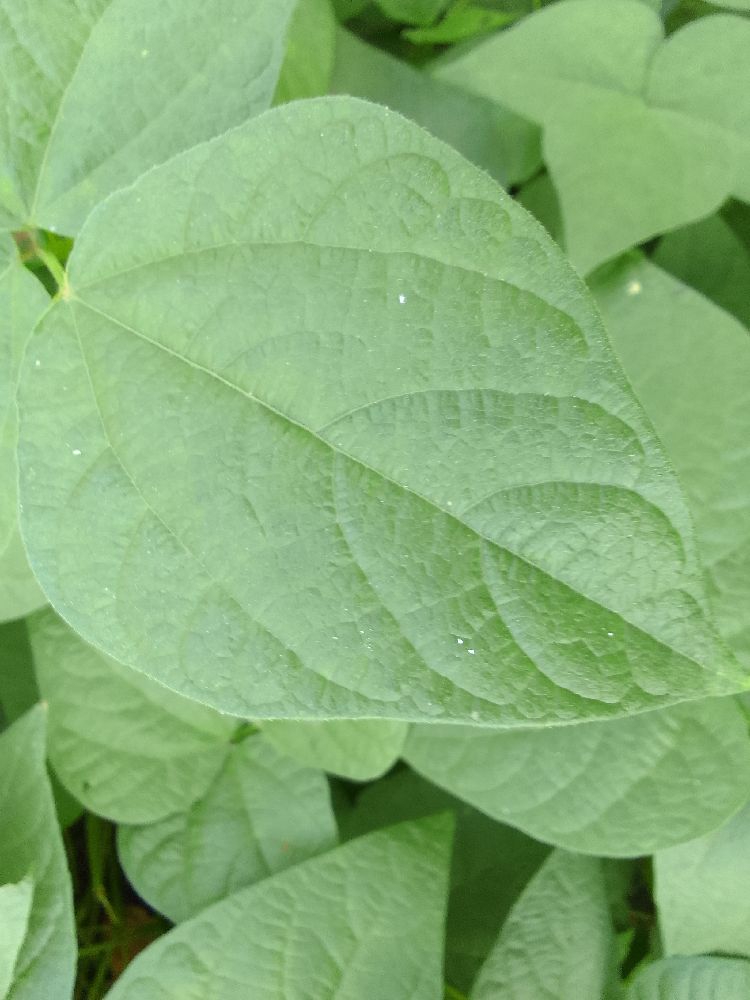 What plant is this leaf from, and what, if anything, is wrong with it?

common bean, healthy
